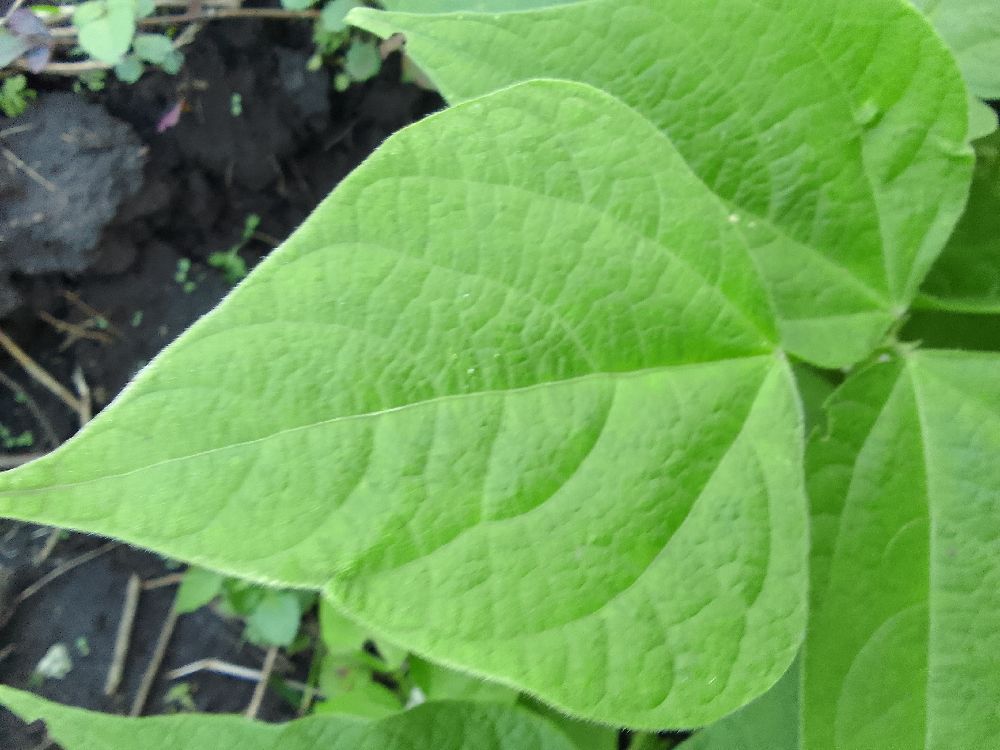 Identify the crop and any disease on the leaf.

common bean, healthy
